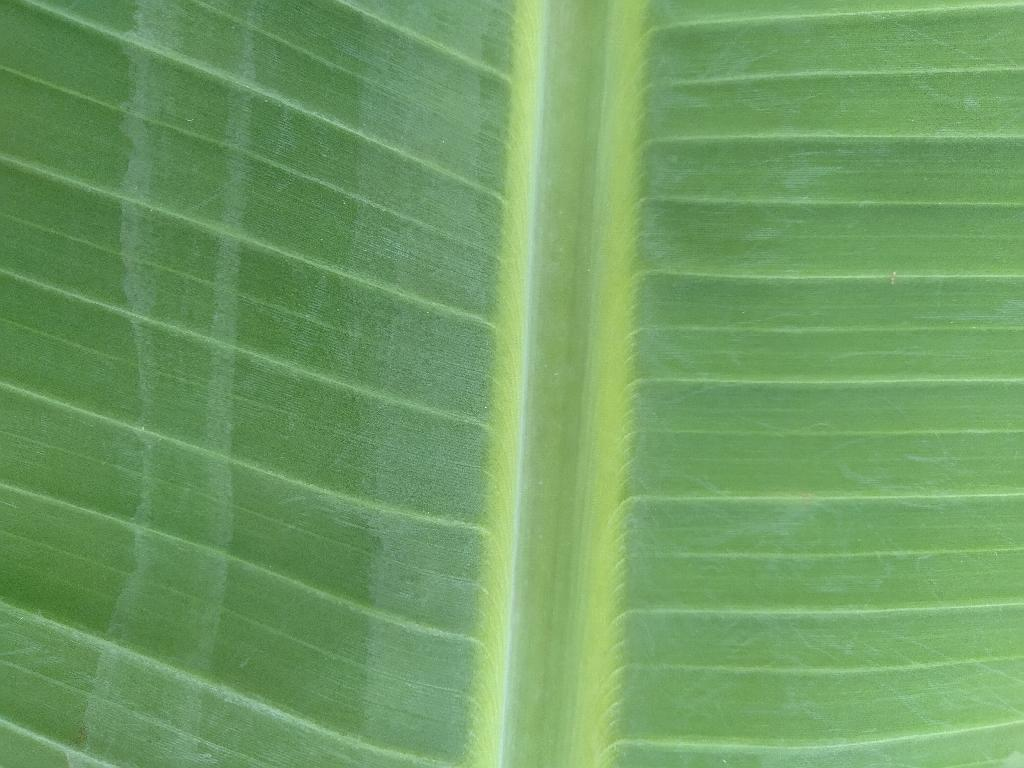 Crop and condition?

banana, healthy
